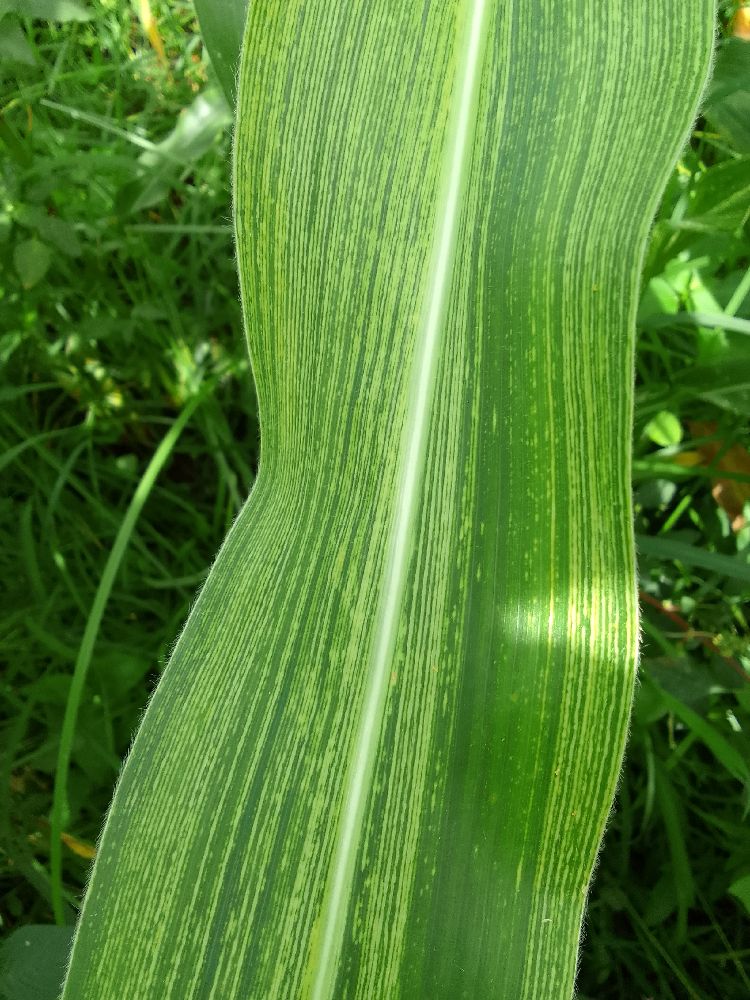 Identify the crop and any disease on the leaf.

maize, maize streak virus
